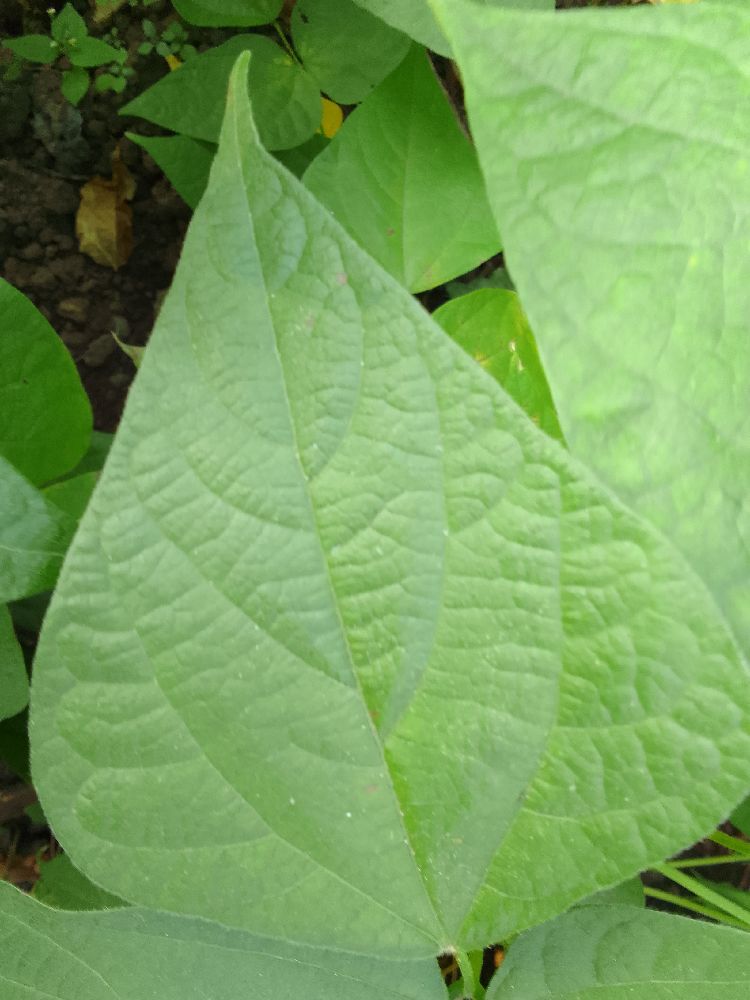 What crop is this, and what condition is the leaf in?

common bean, healthy
